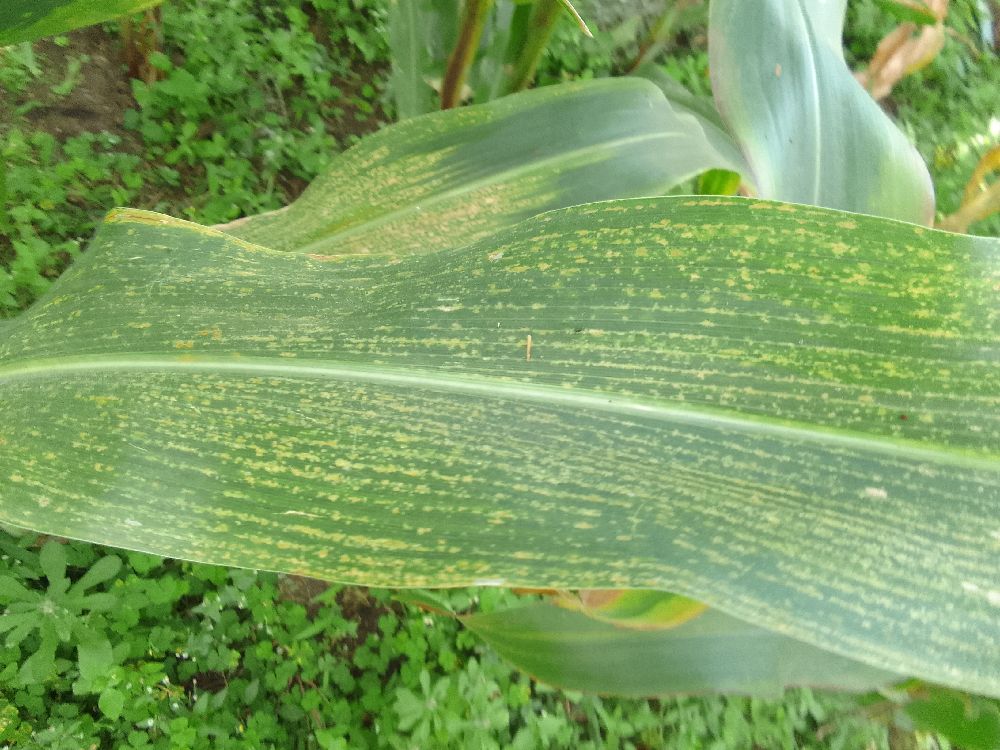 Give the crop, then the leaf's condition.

maize, maize lethal necrosis
